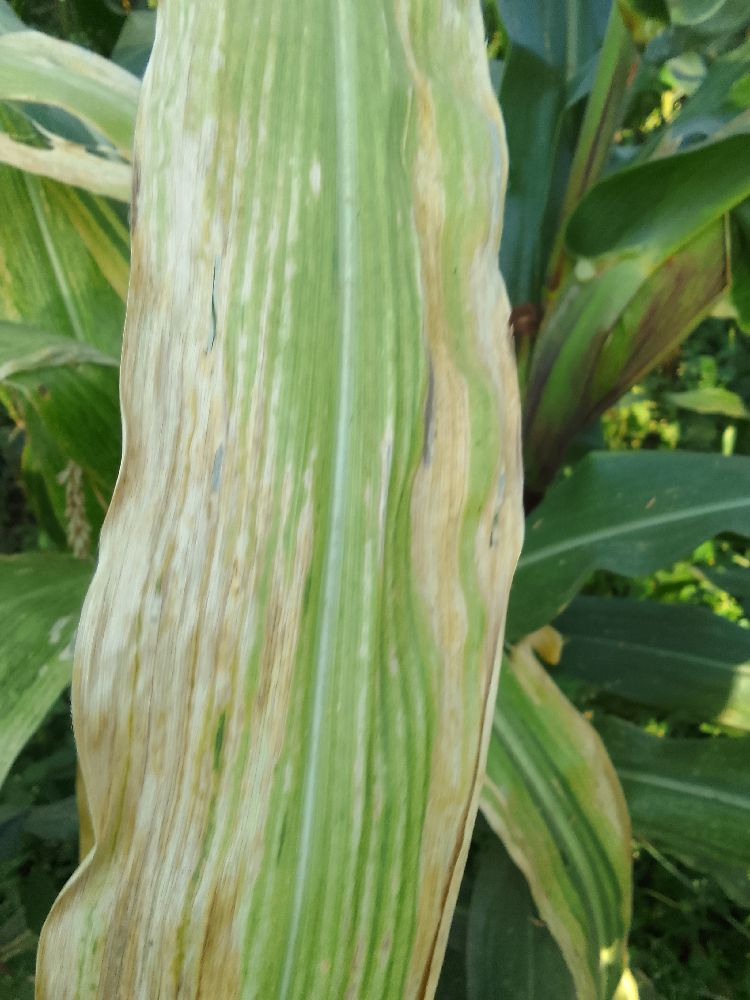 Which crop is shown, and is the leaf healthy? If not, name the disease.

maize, maize lethal necrosis
